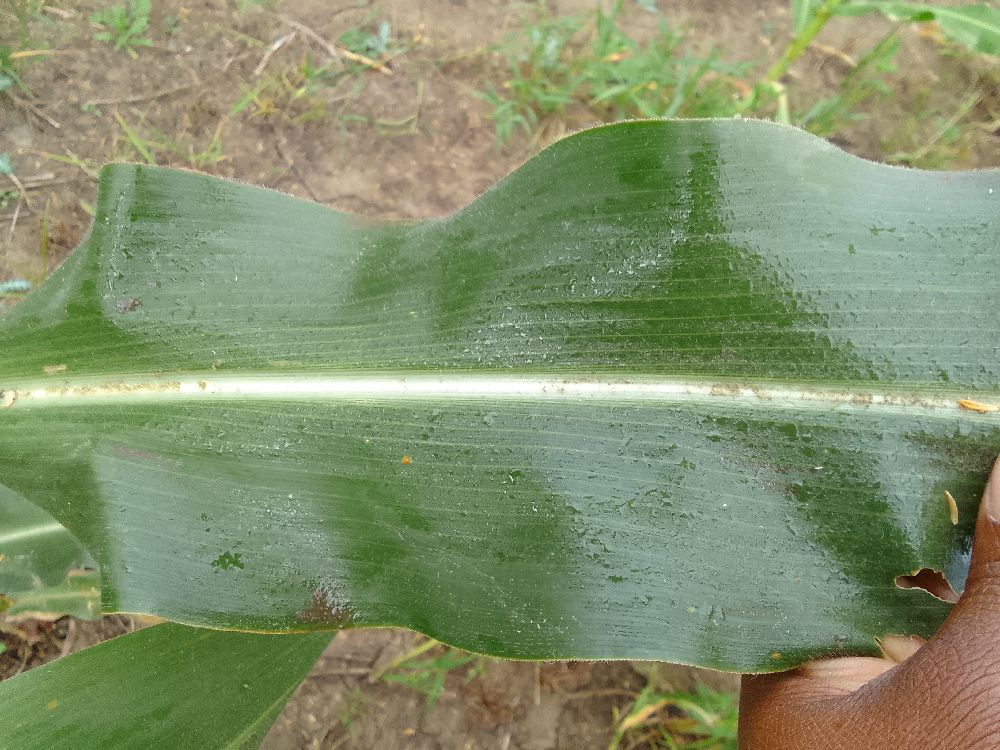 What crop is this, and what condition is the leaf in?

maize, healthy
